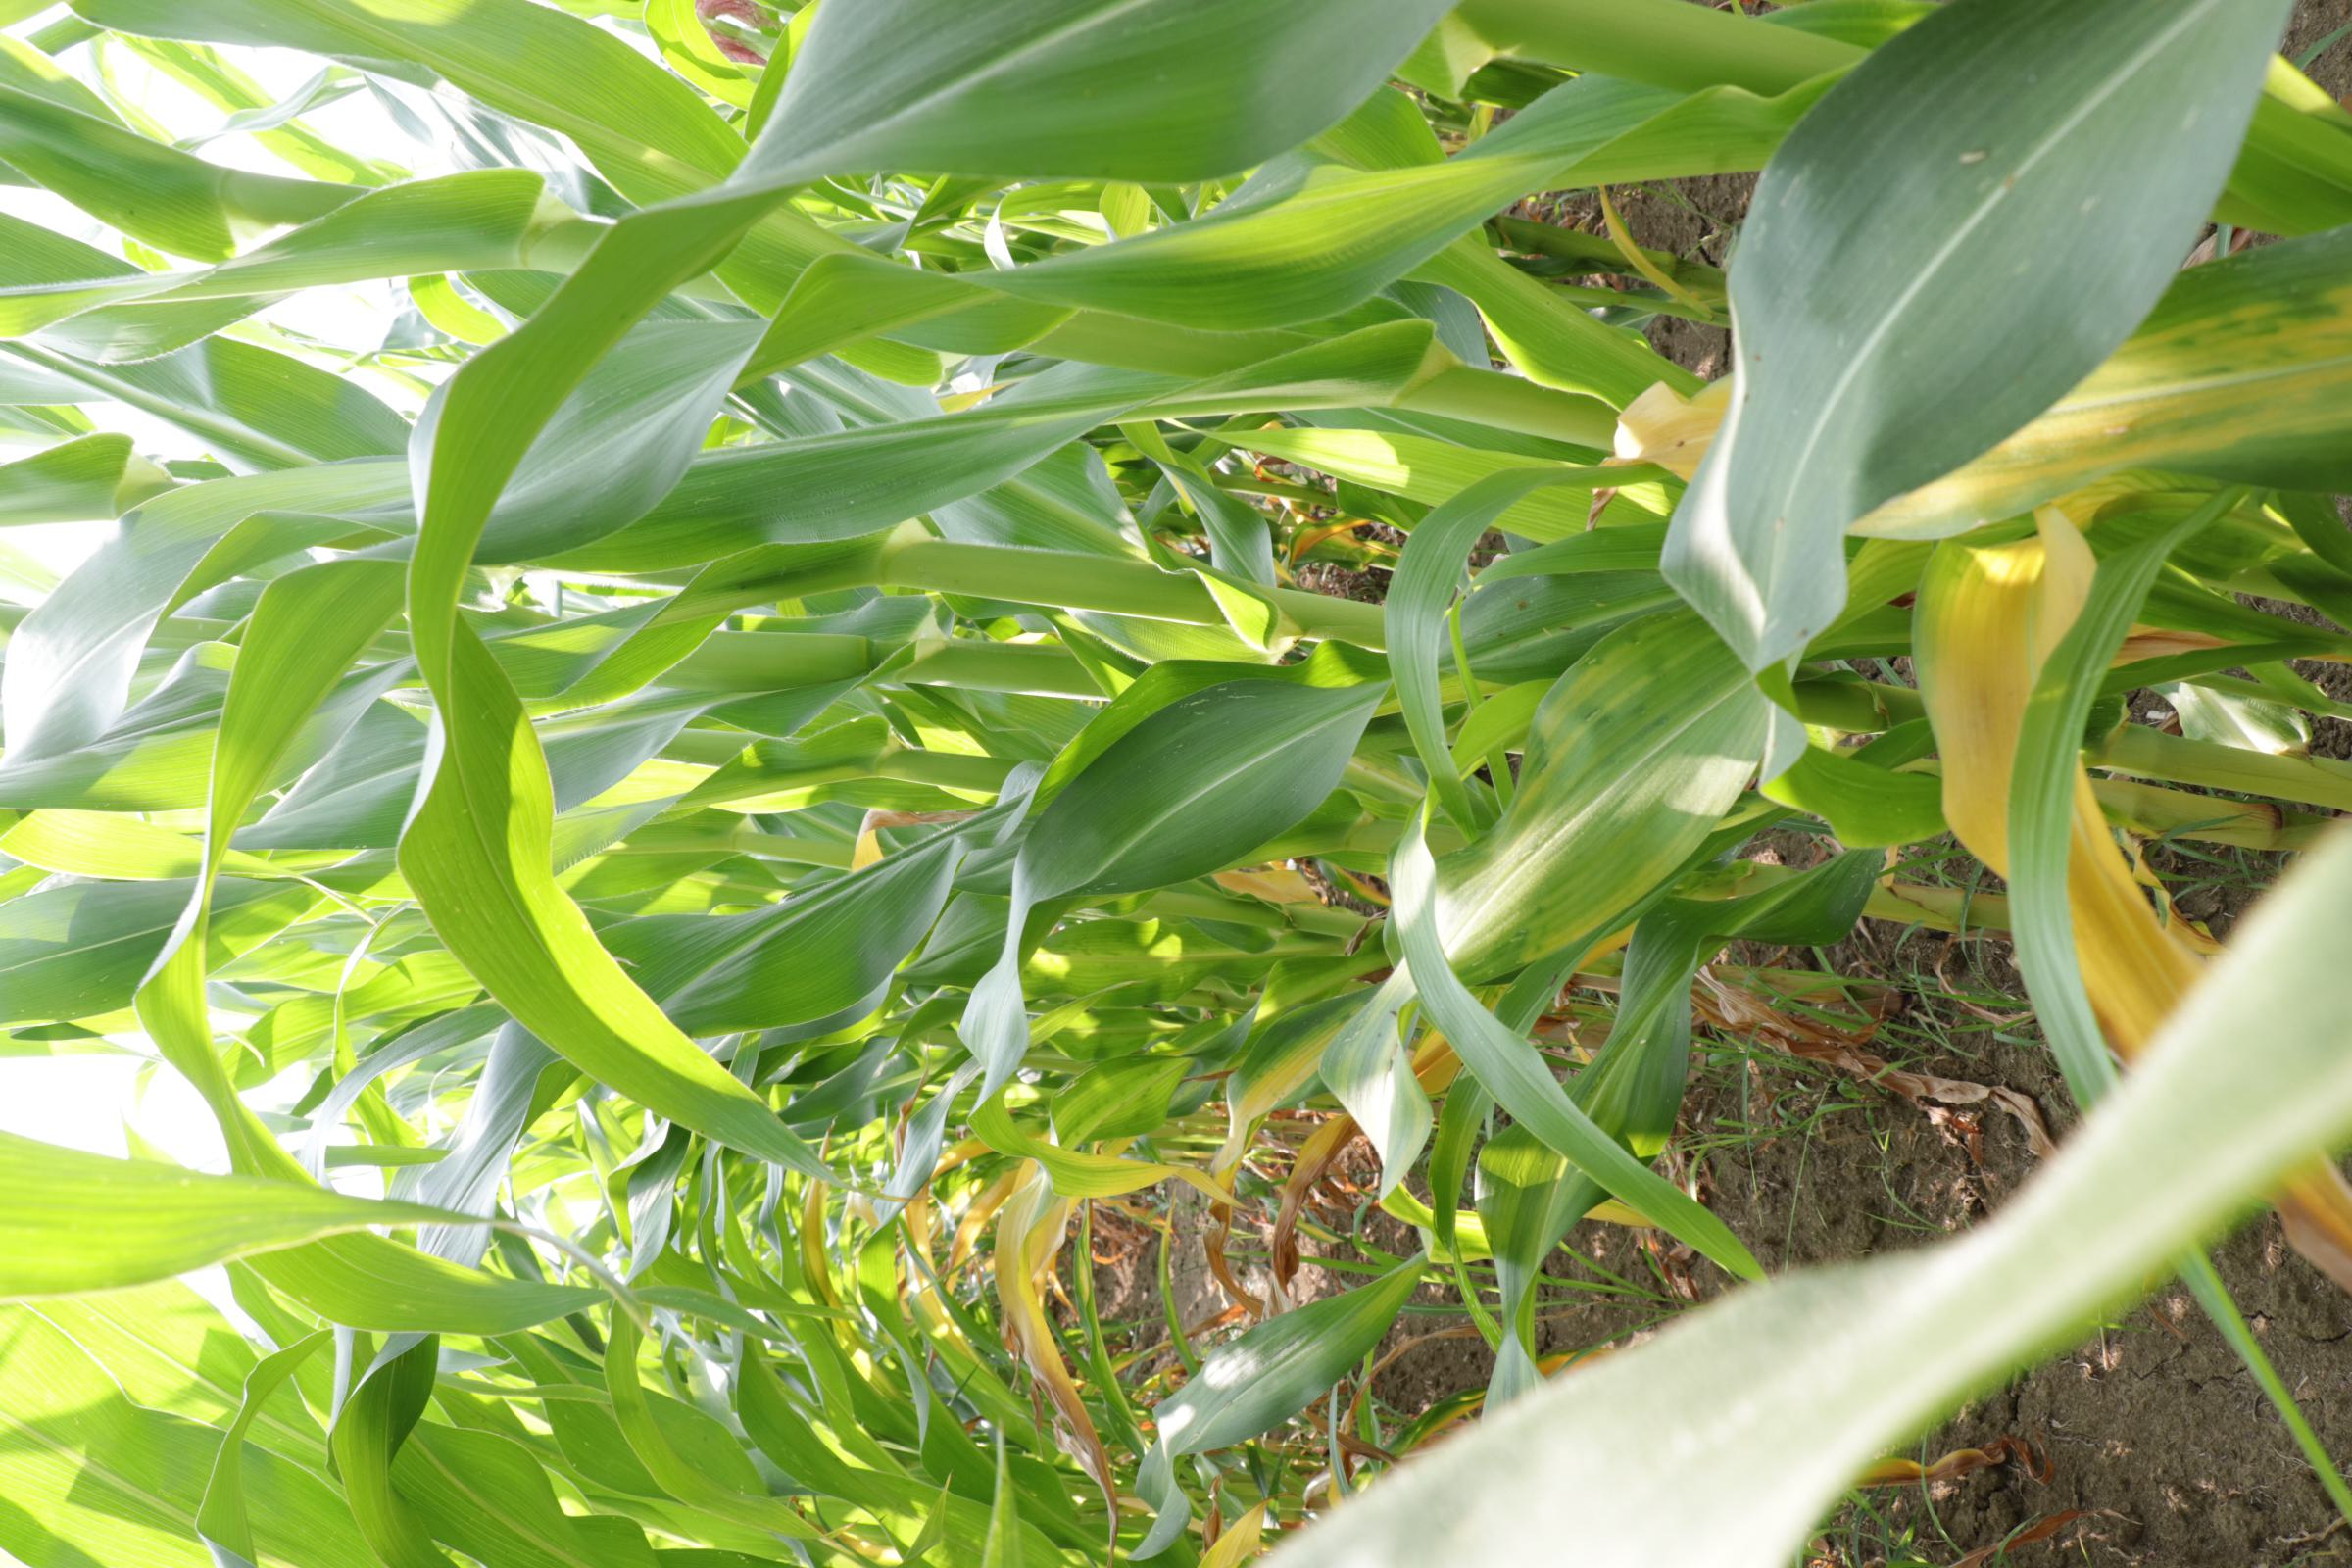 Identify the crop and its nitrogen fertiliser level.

maize, full nitrogen fertilisation
